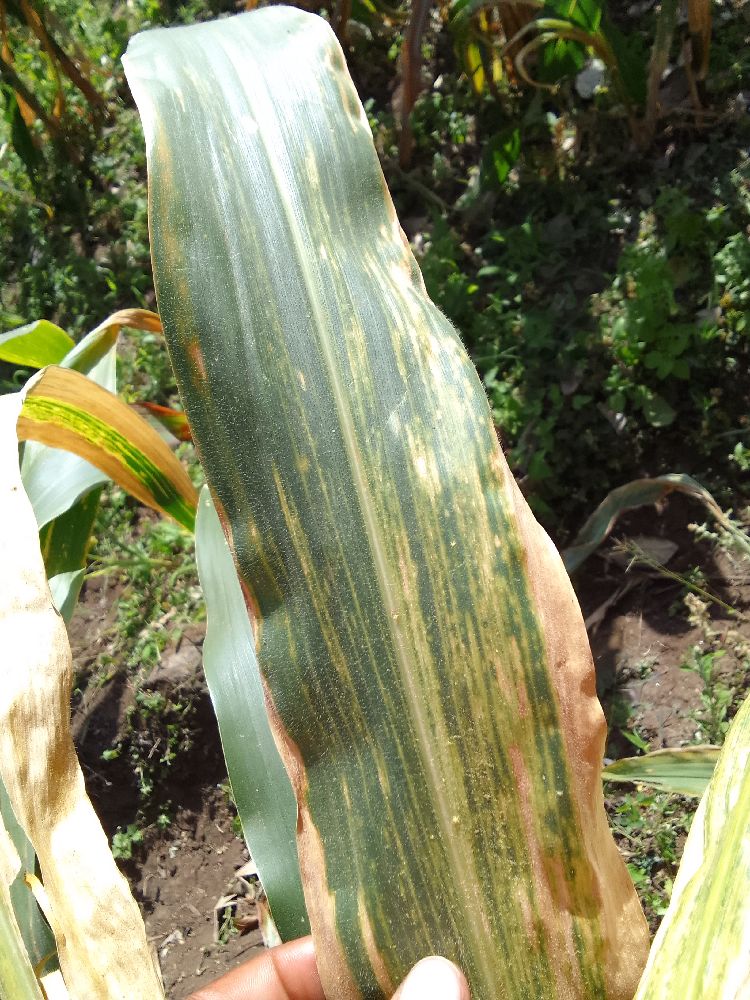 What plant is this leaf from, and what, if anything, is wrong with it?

maize, maize lethal necrosis
